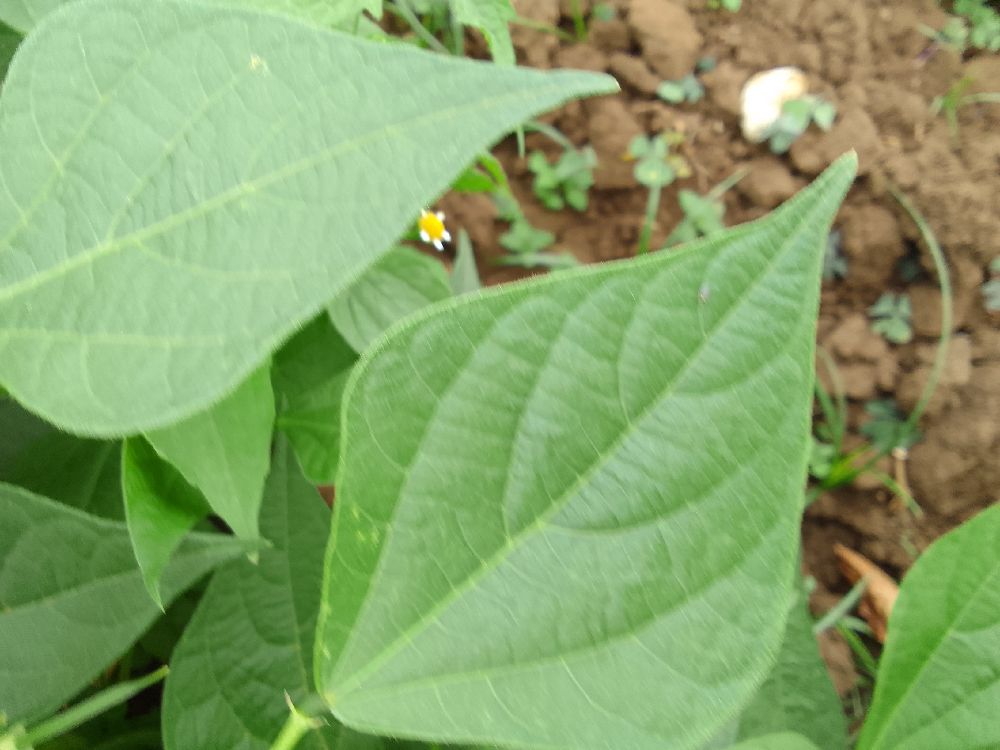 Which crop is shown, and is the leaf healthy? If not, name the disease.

common bean, healthy
